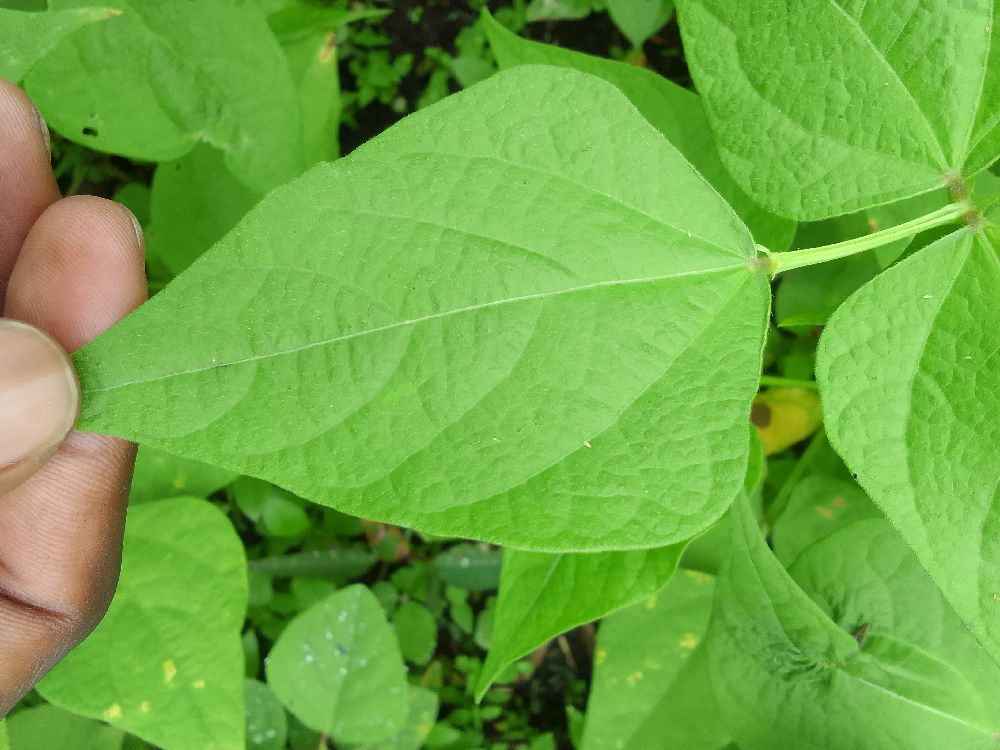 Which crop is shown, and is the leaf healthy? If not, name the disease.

common bean, healthy
